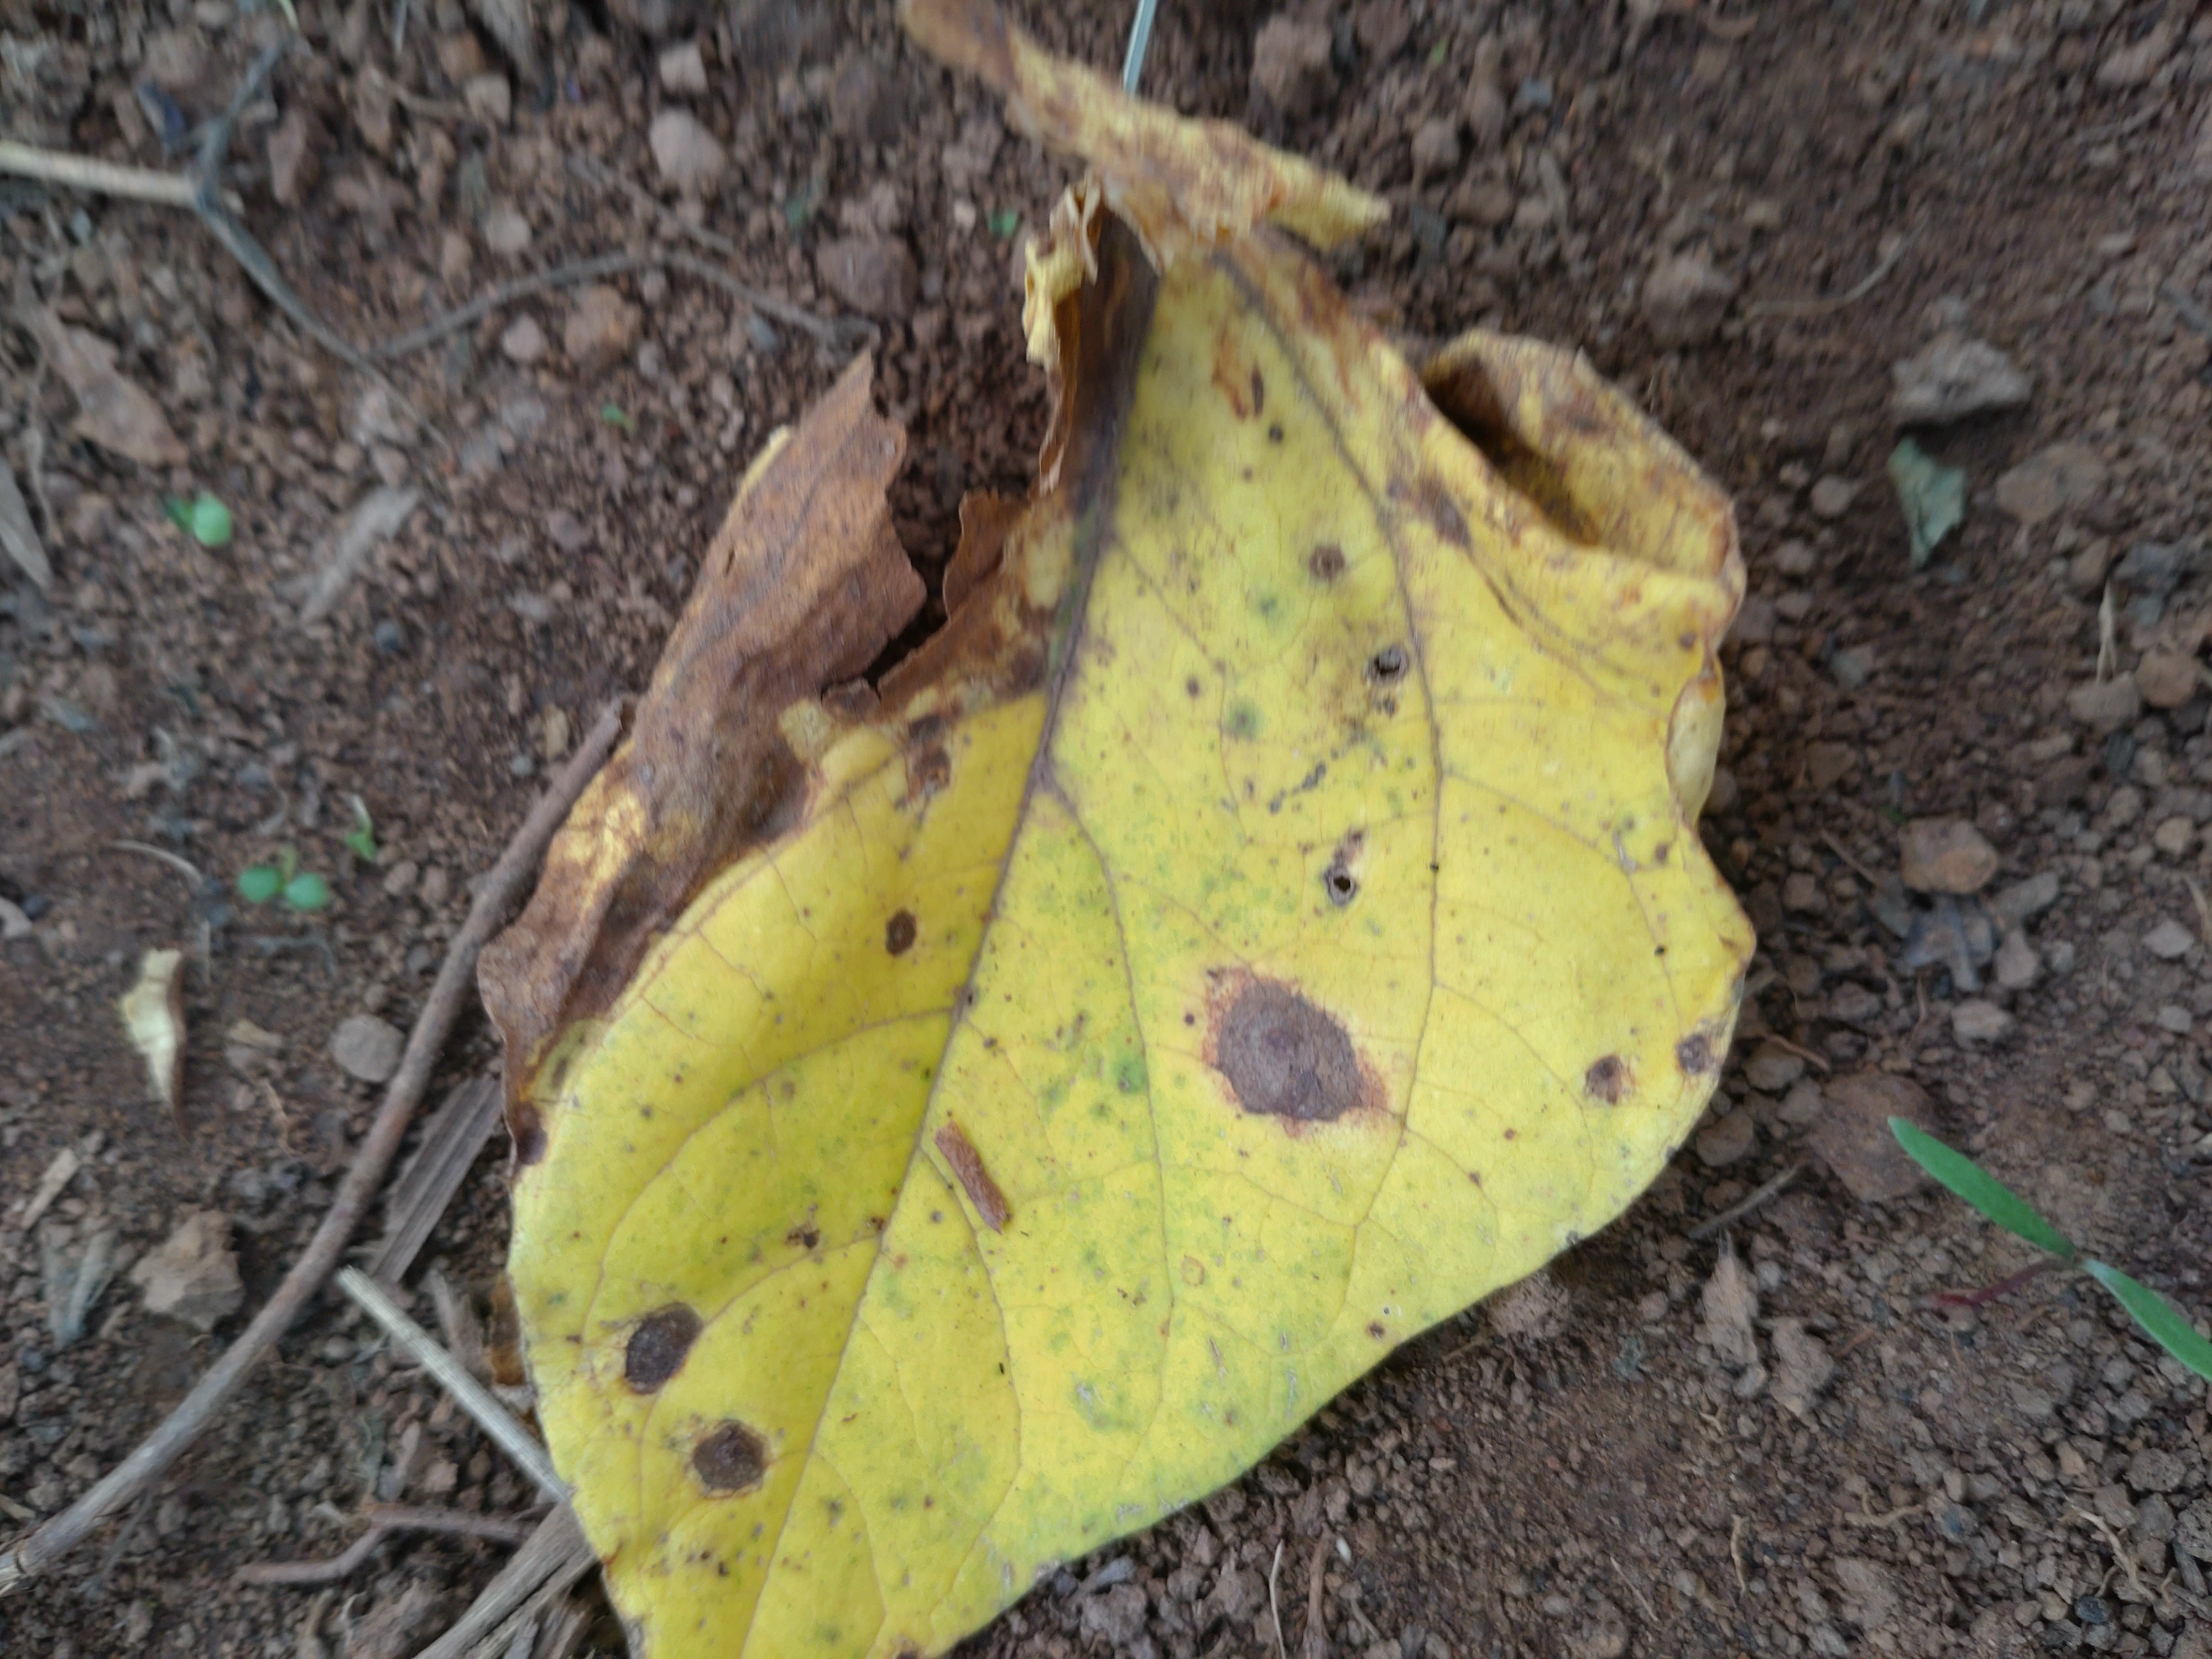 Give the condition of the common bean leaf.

rust
